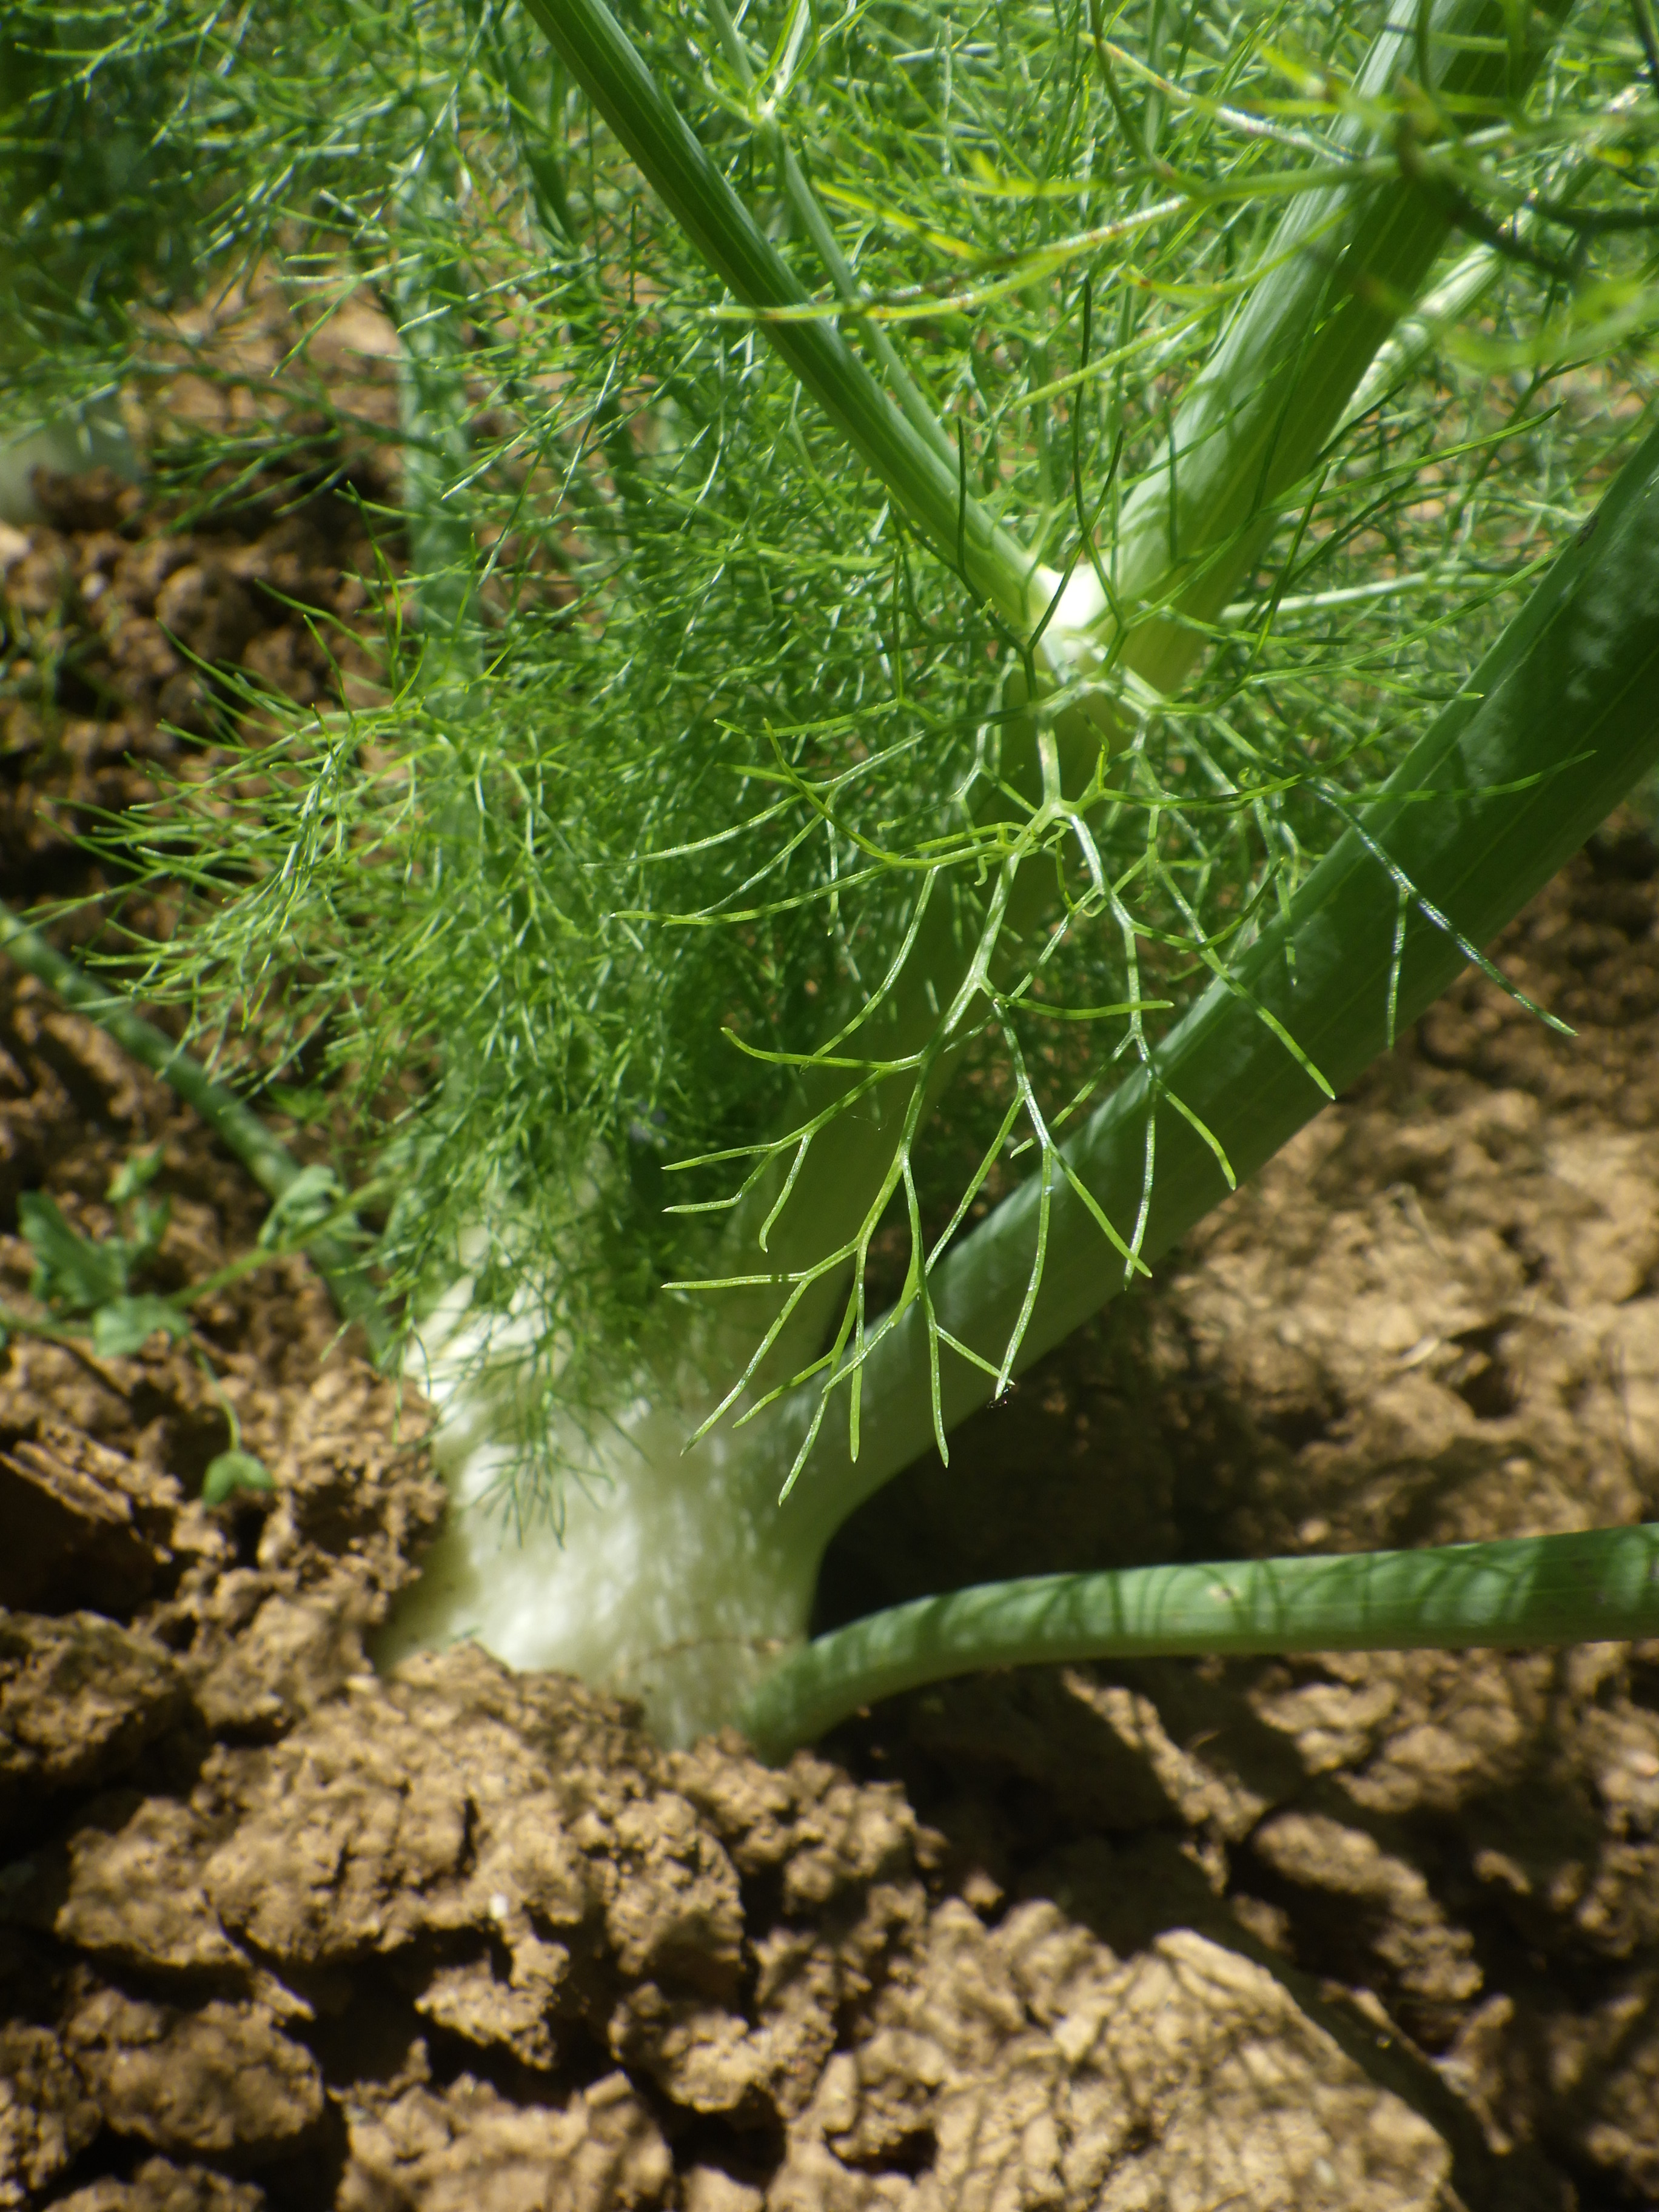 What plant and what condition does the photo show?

fennel, healthy
